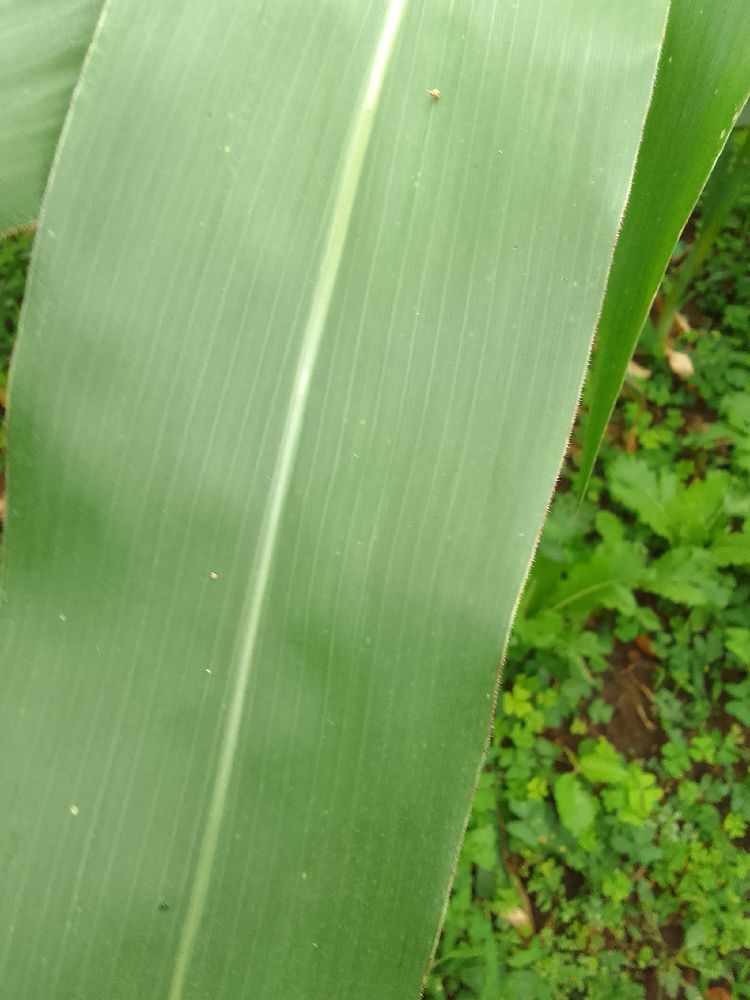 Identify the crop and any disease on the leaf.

maize, healthy
